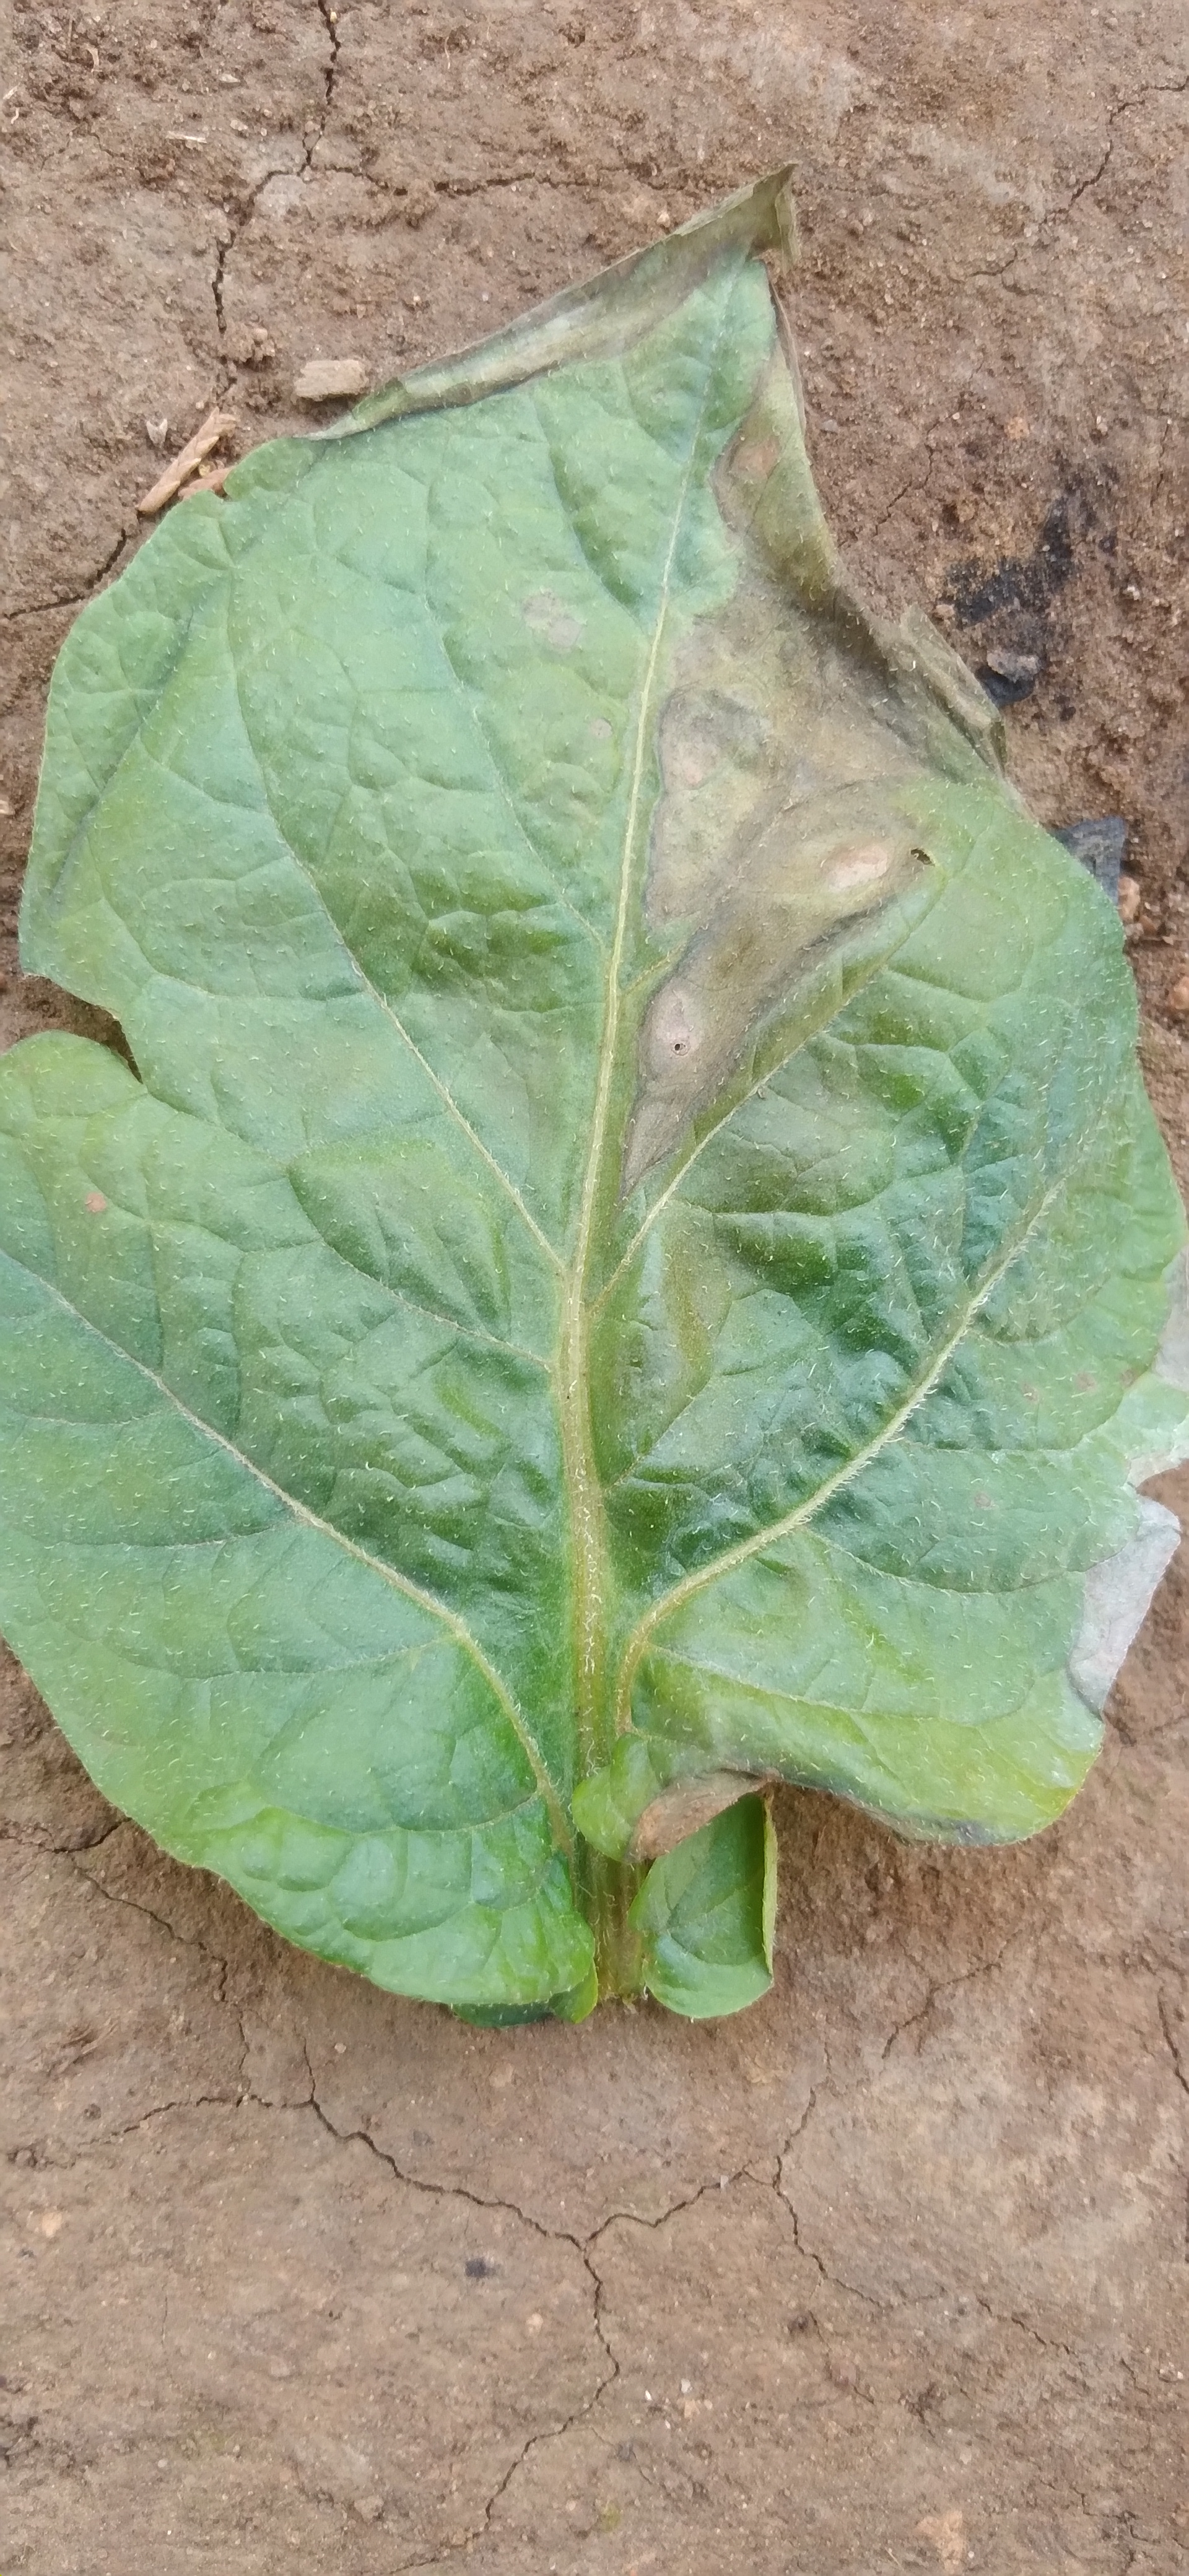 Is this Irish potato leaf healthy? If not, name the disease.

early blight
